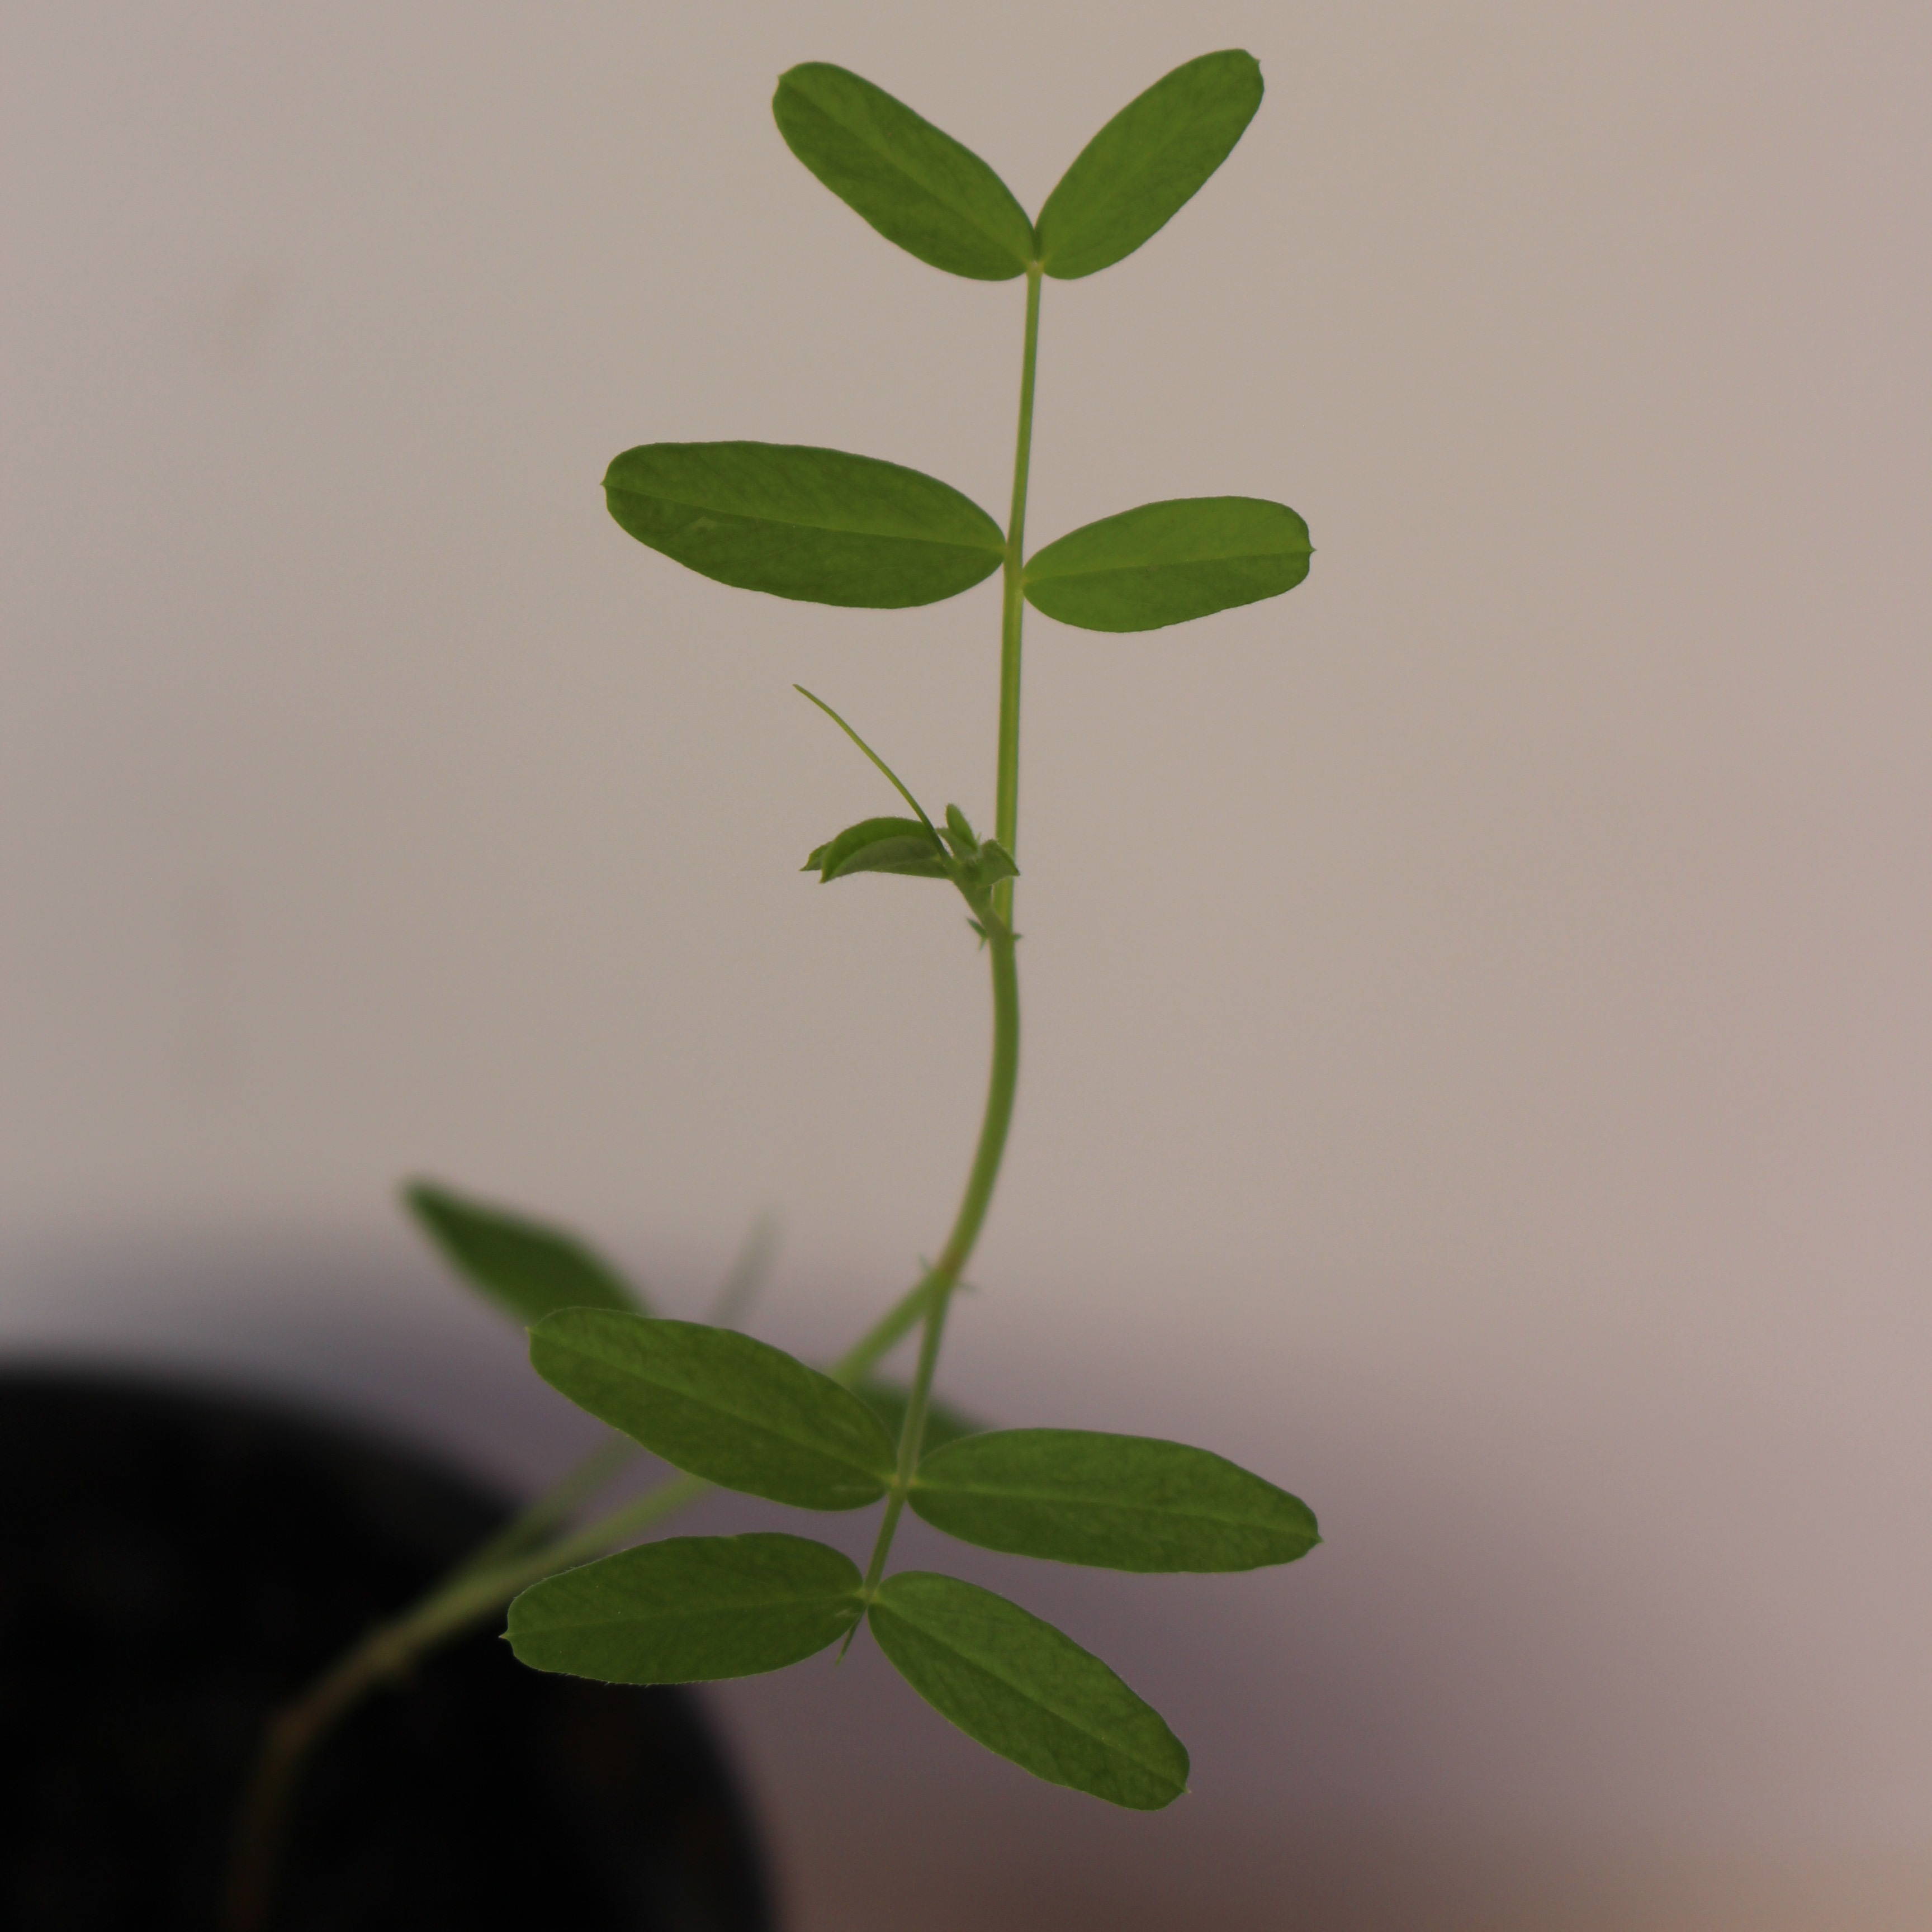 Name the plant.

Vicia sativa
